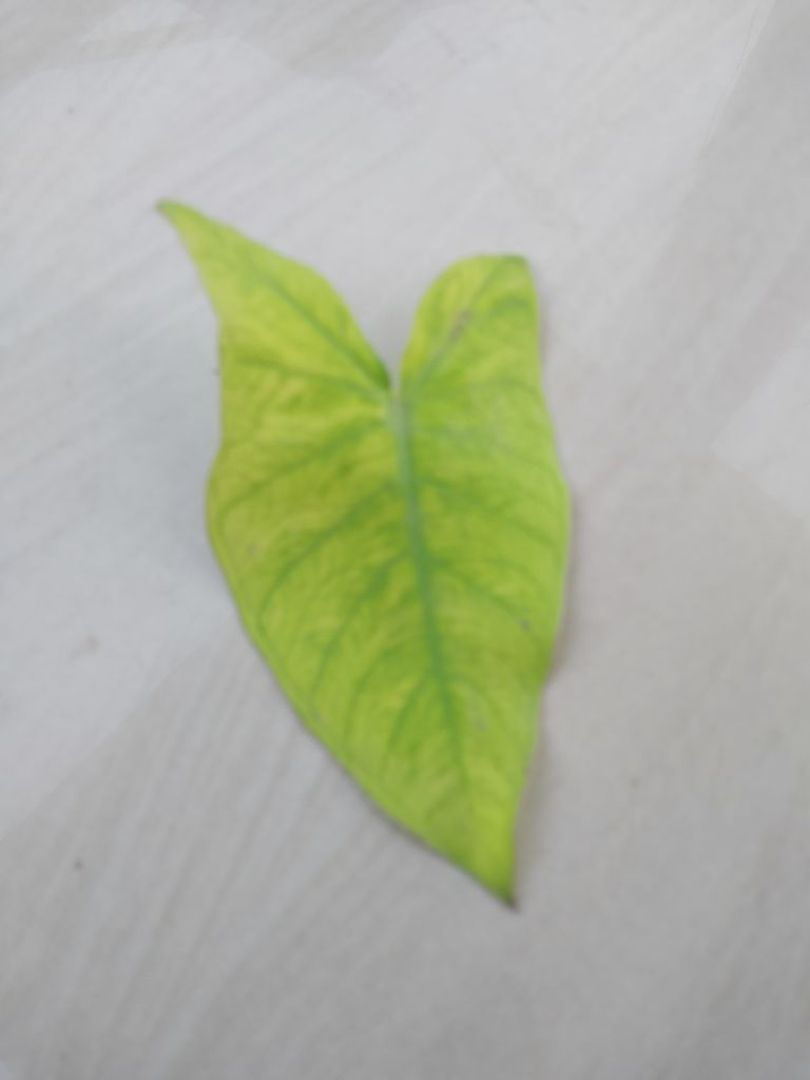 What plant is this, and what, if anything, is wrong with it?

taro, mosaic
